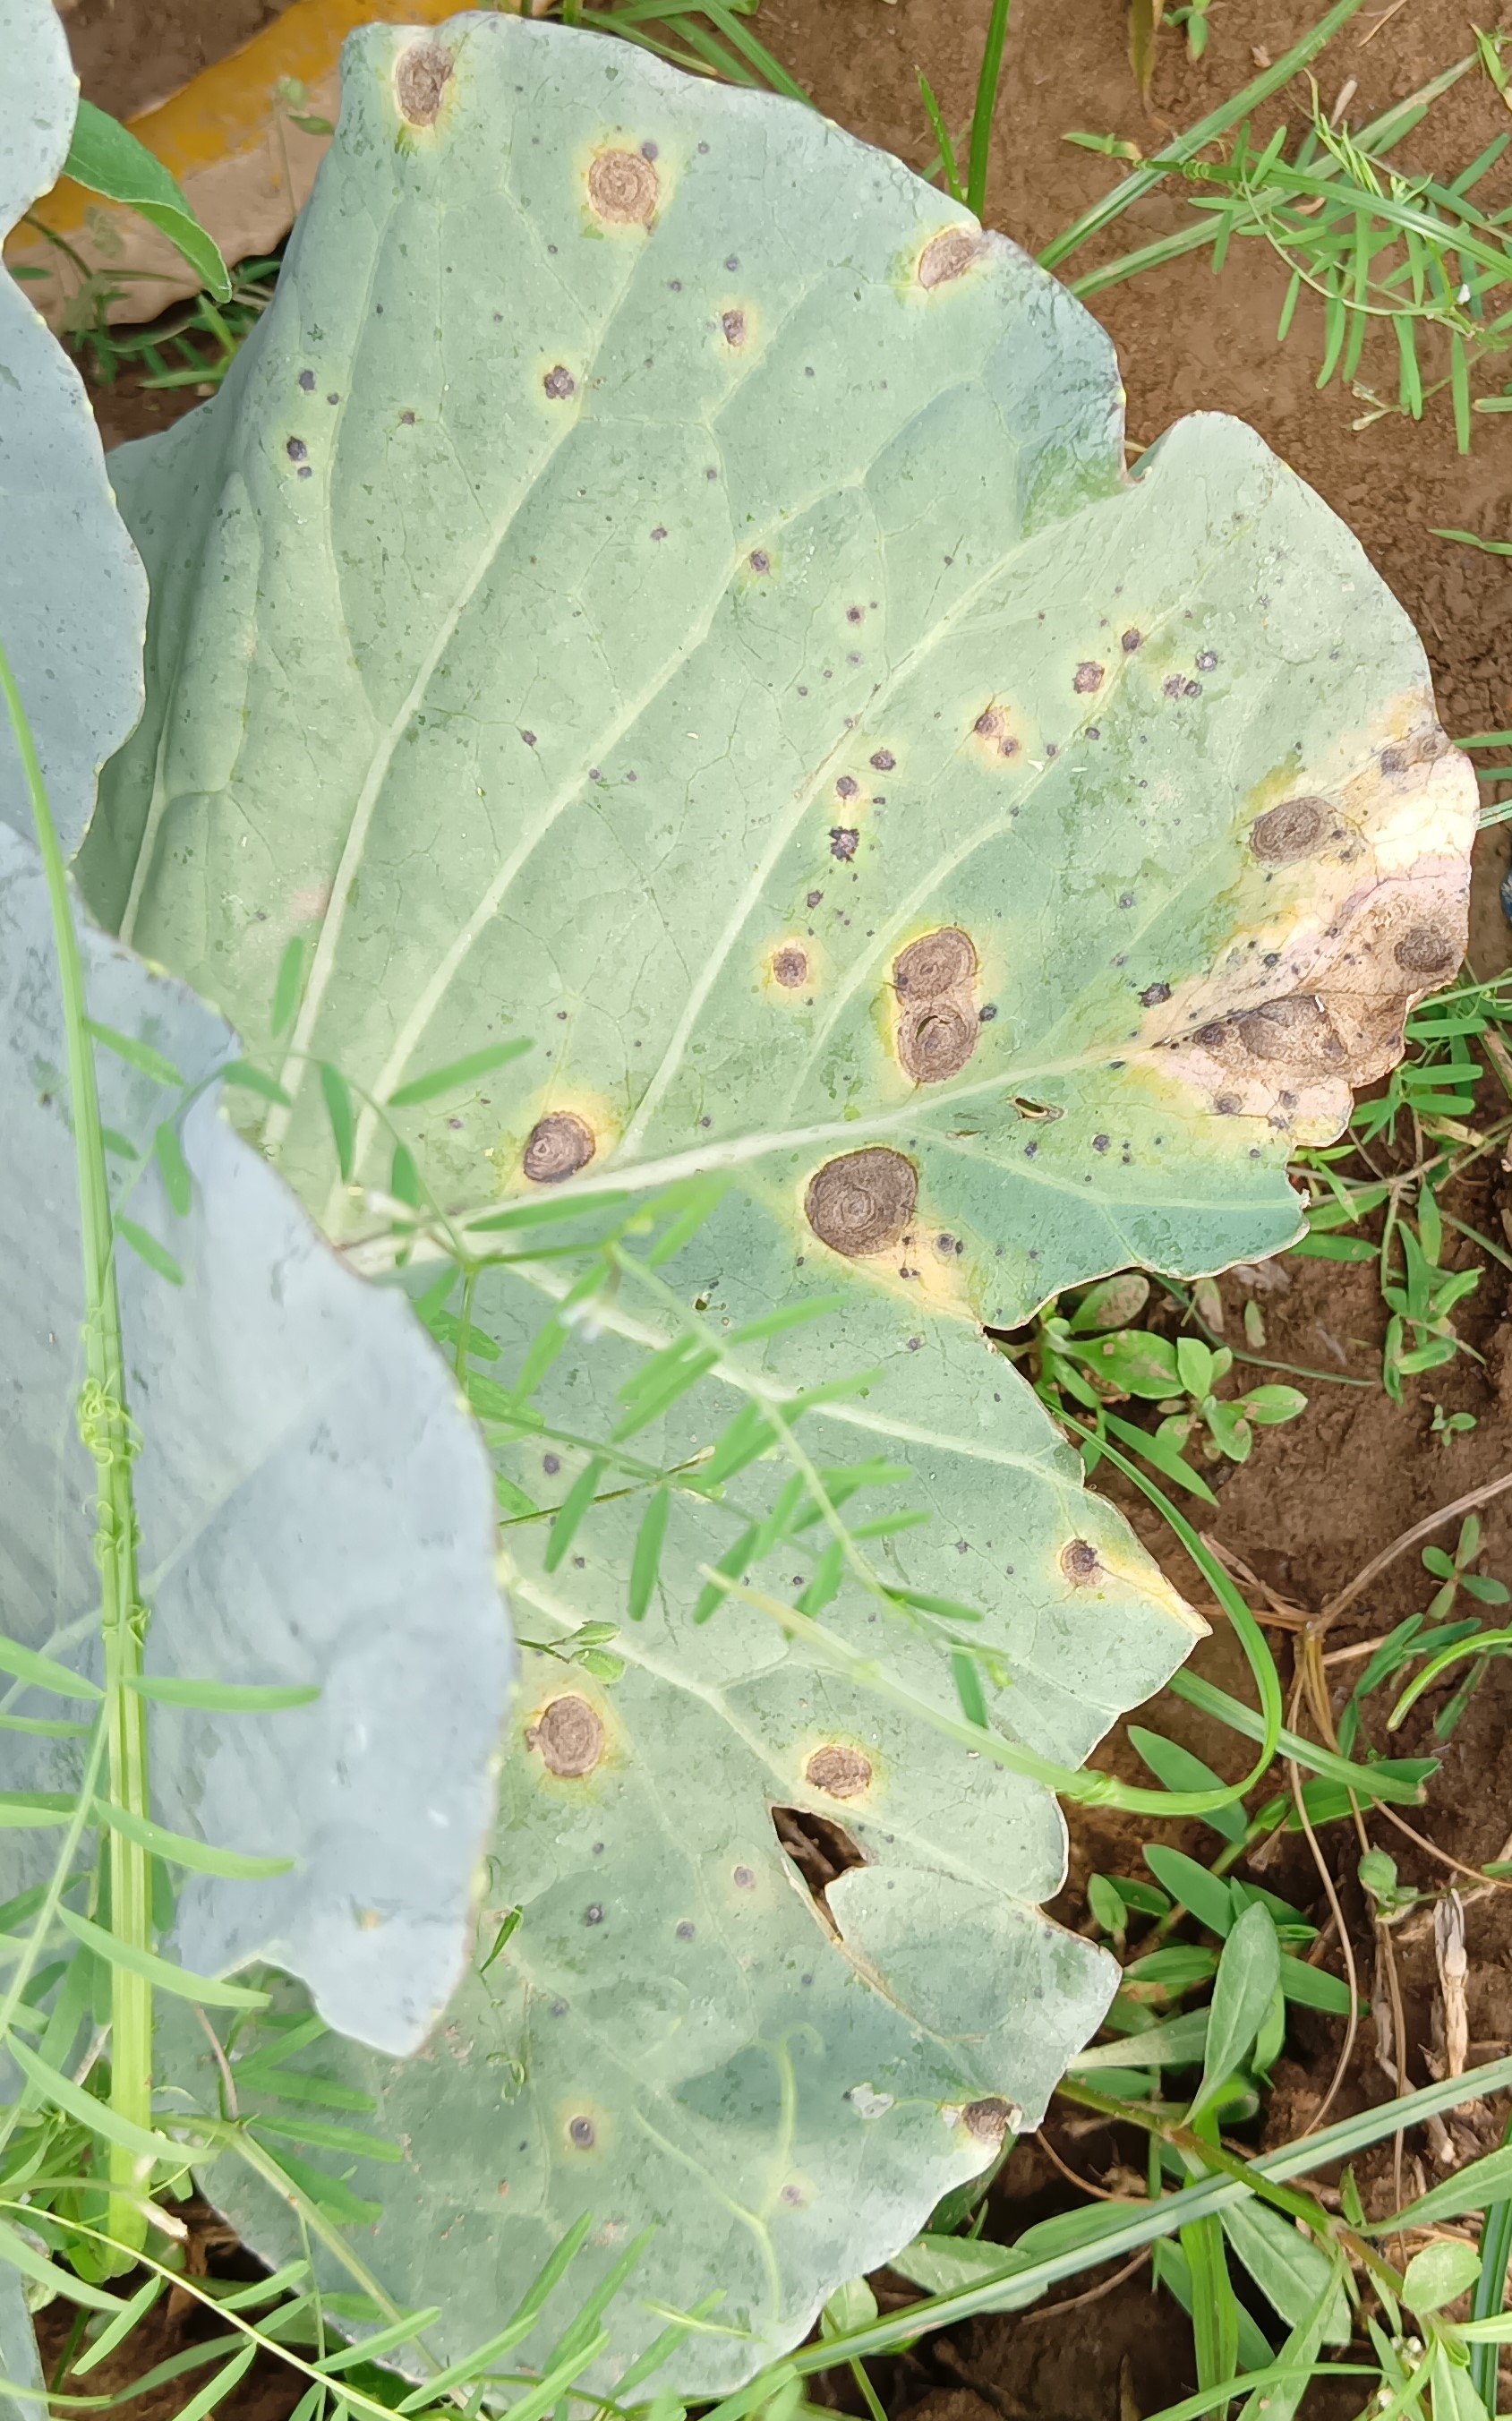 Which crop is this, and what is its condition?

cabbage, alternaria
